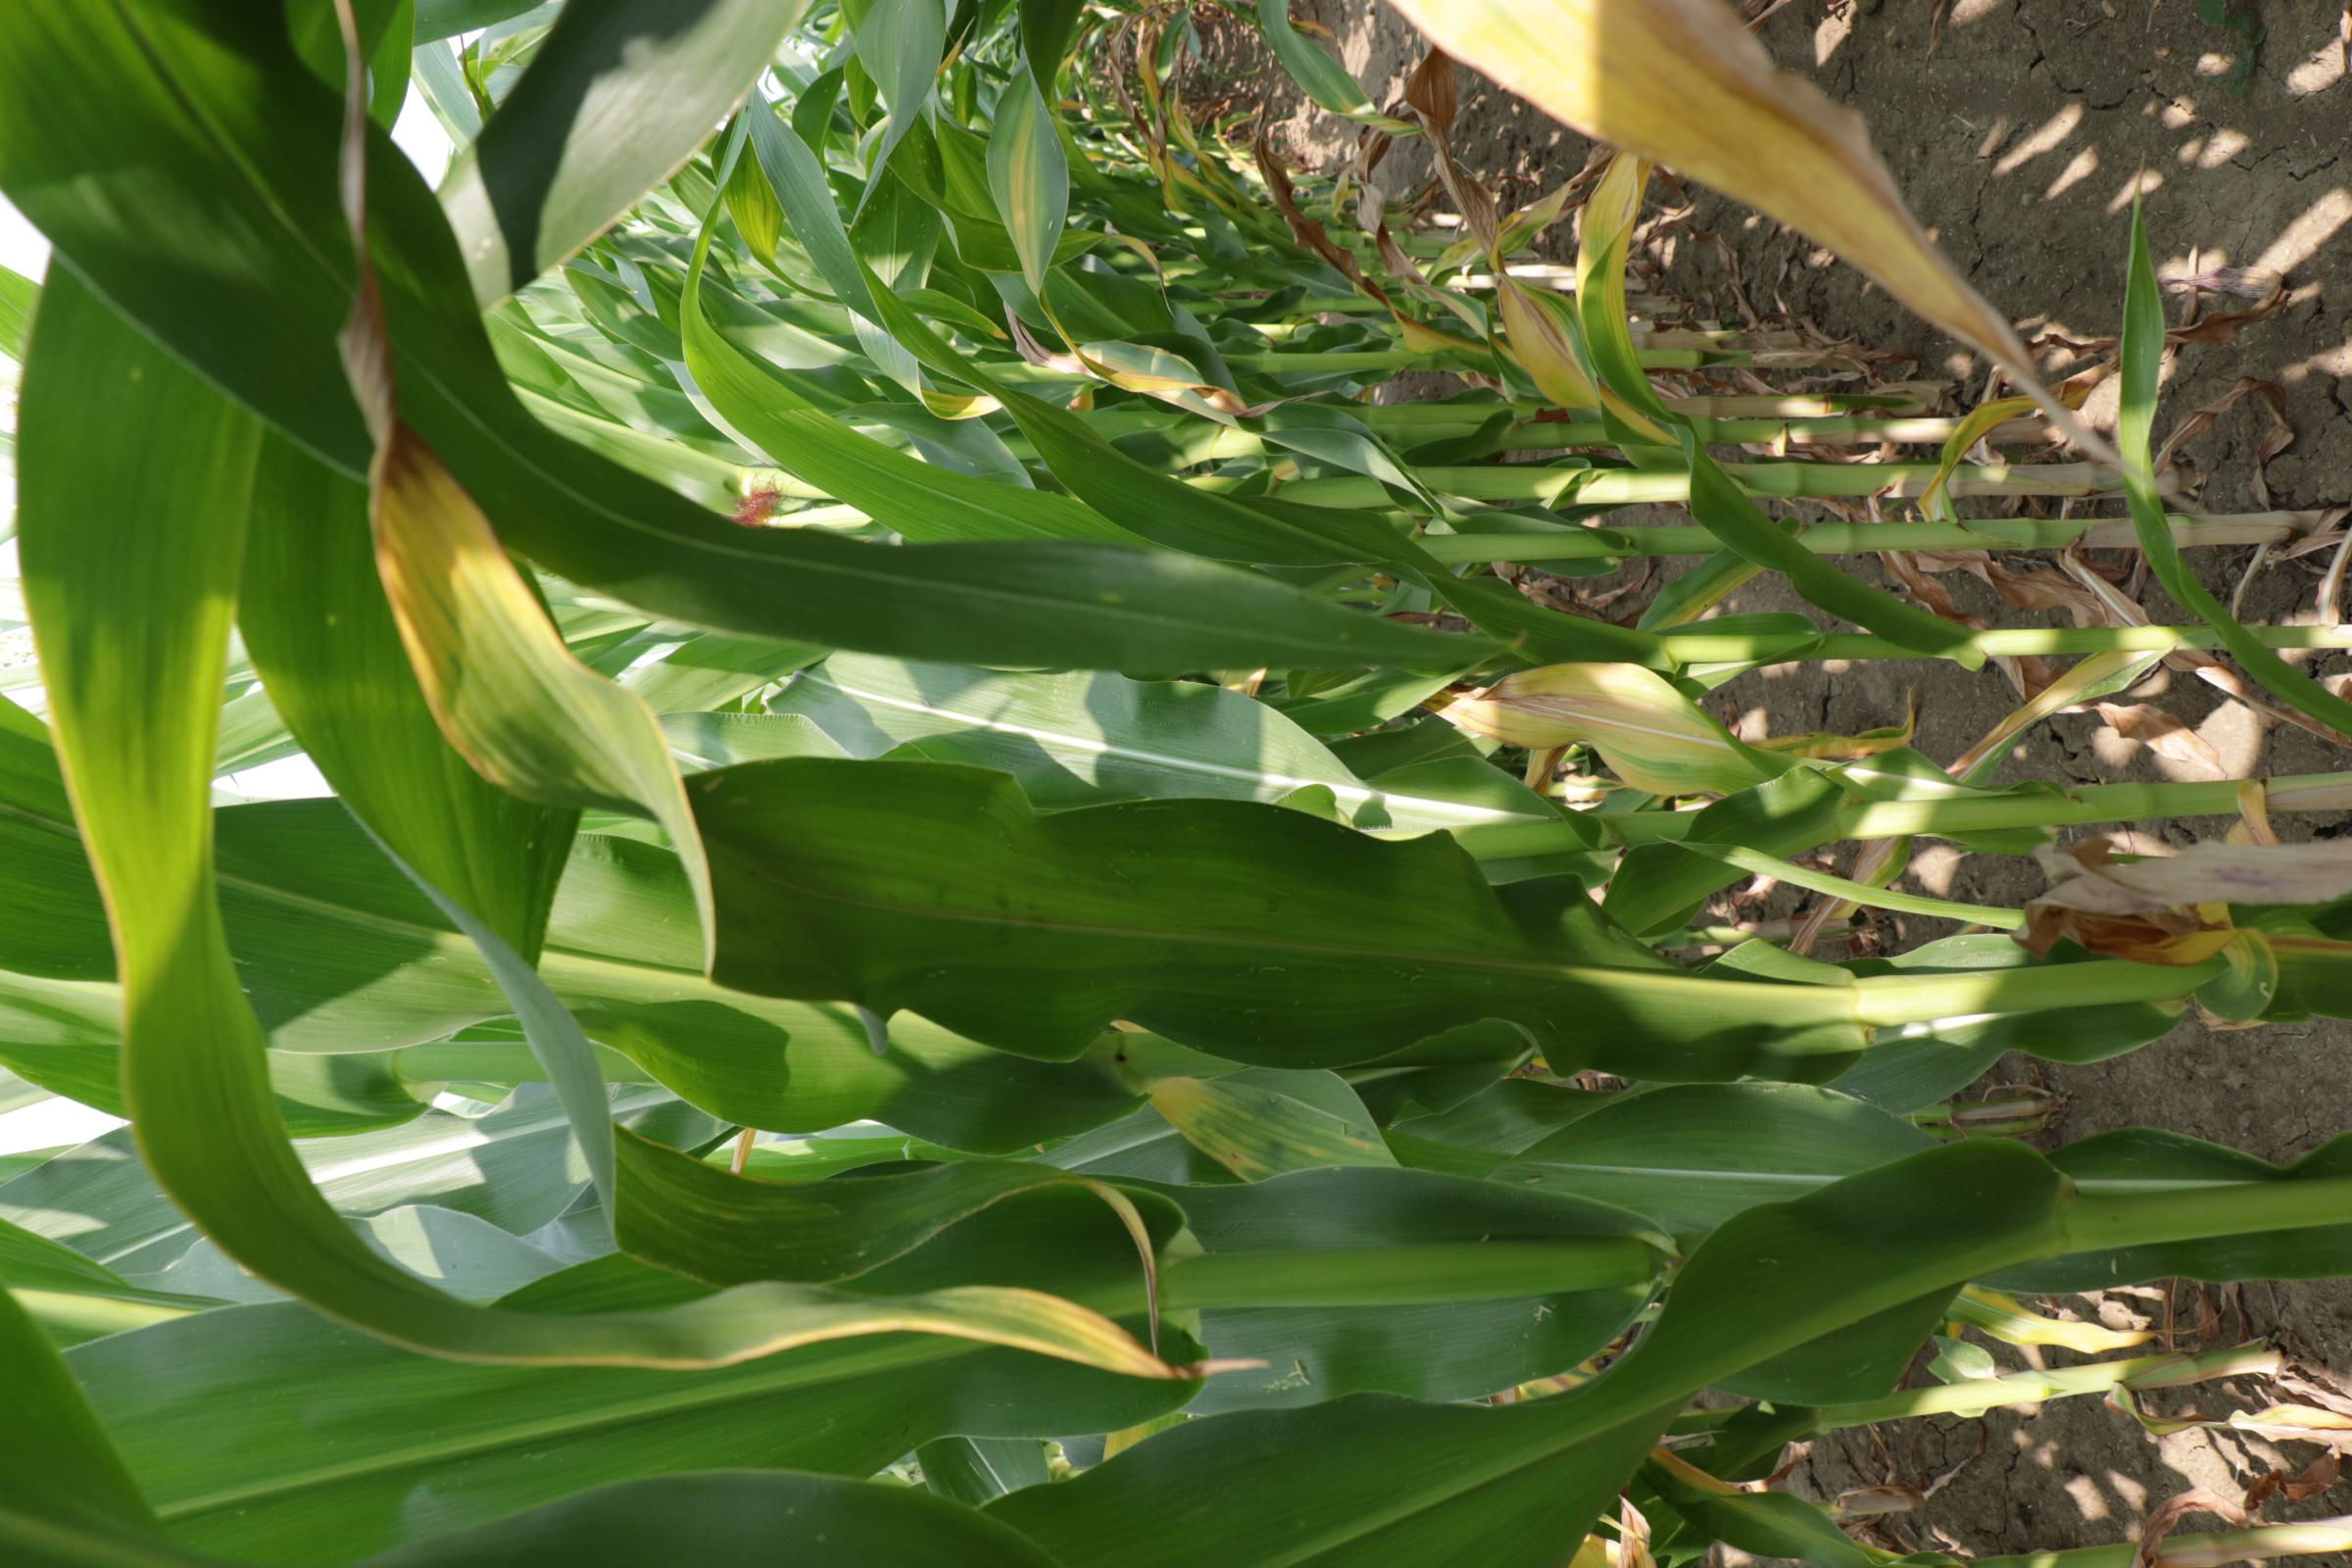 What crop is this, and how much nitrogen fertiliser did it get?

maize, full nitrogen fertilisation
